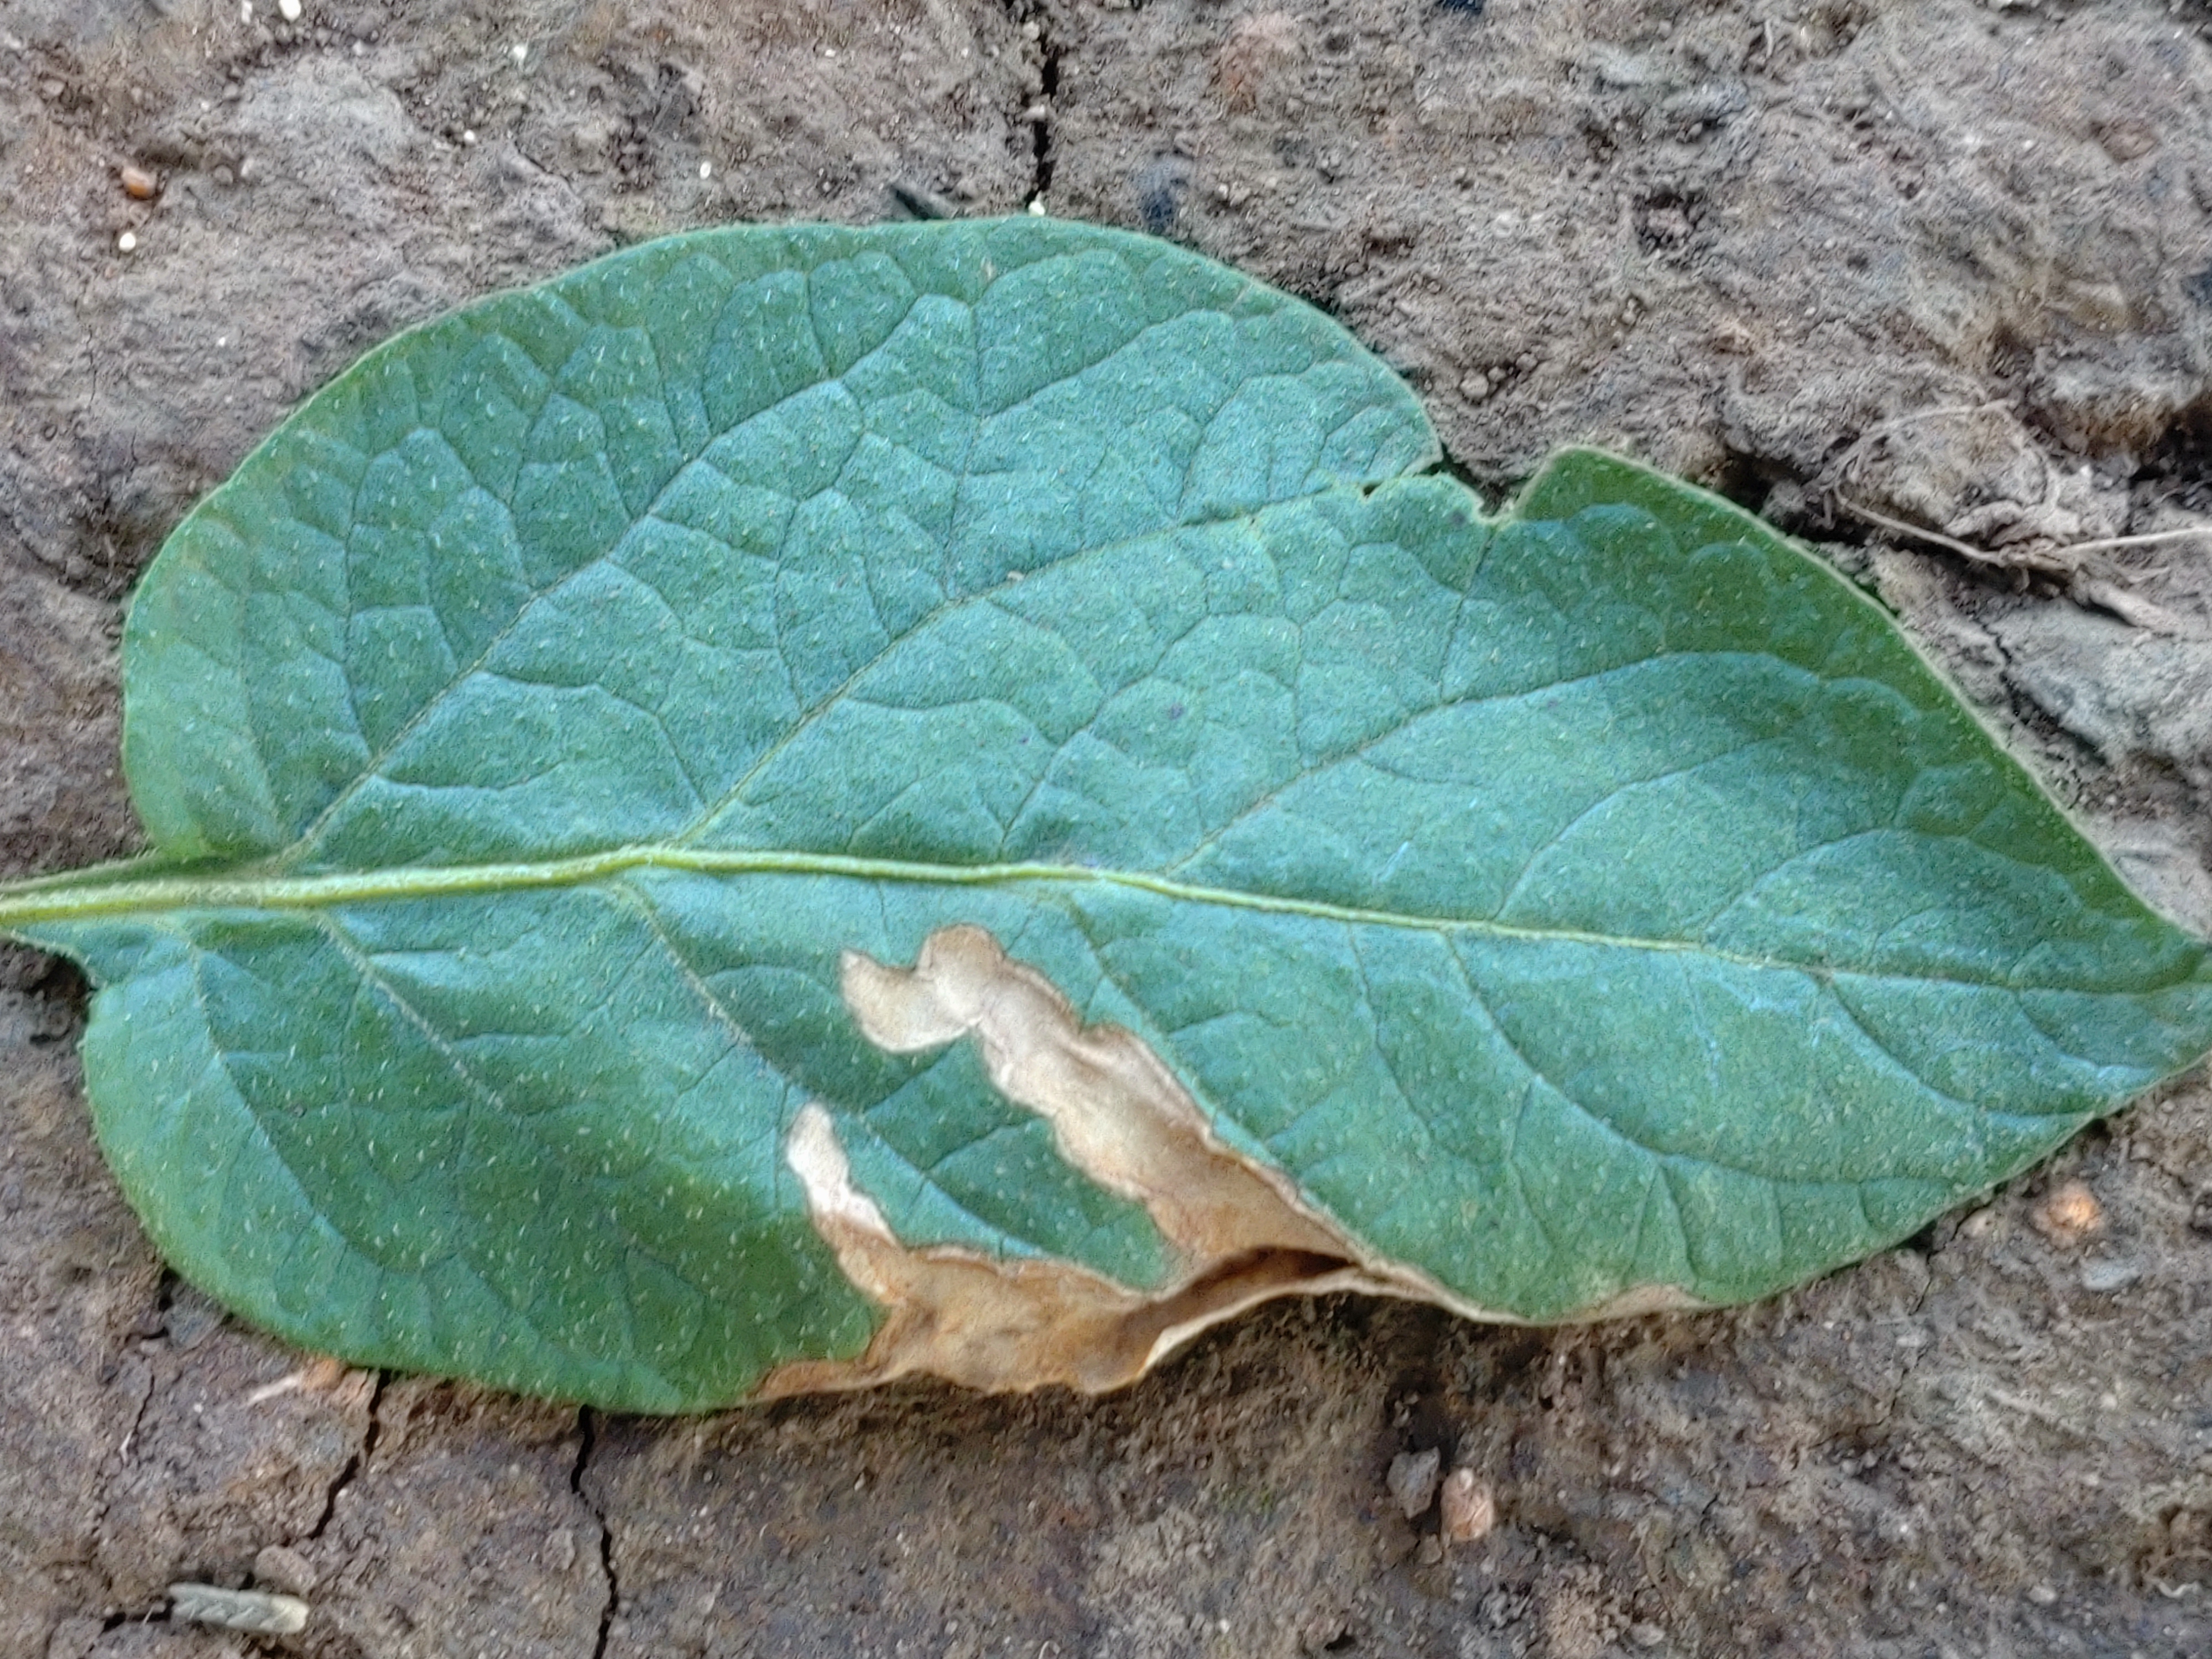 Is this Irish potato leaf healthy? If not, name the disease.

early blight
